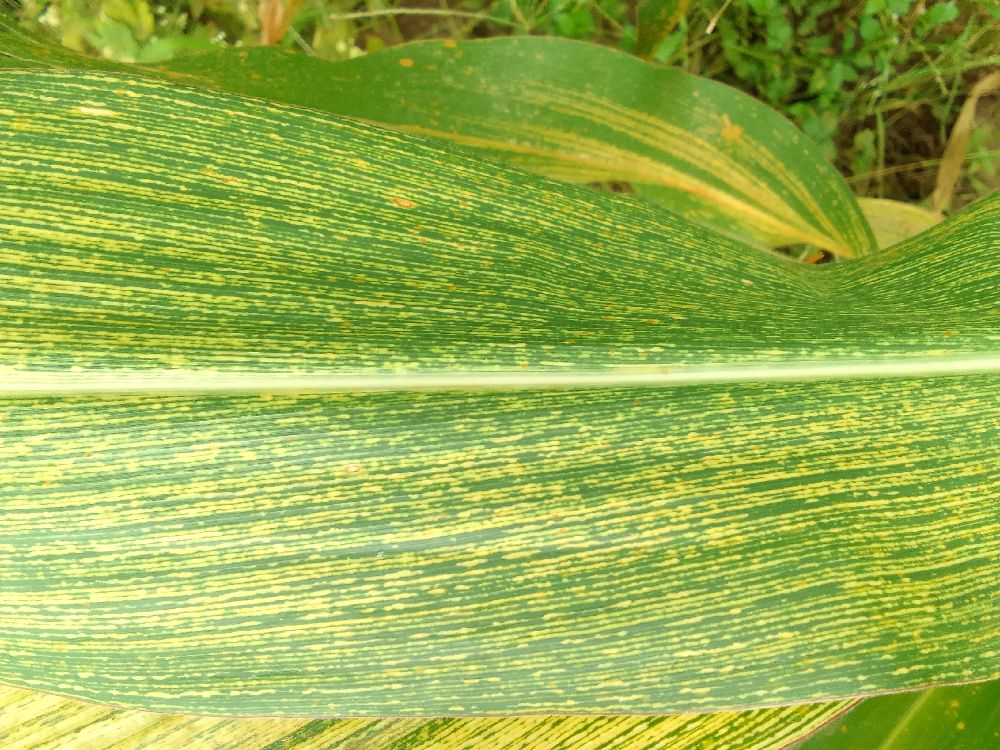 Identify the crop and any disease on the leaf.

maize, maize streak virus
